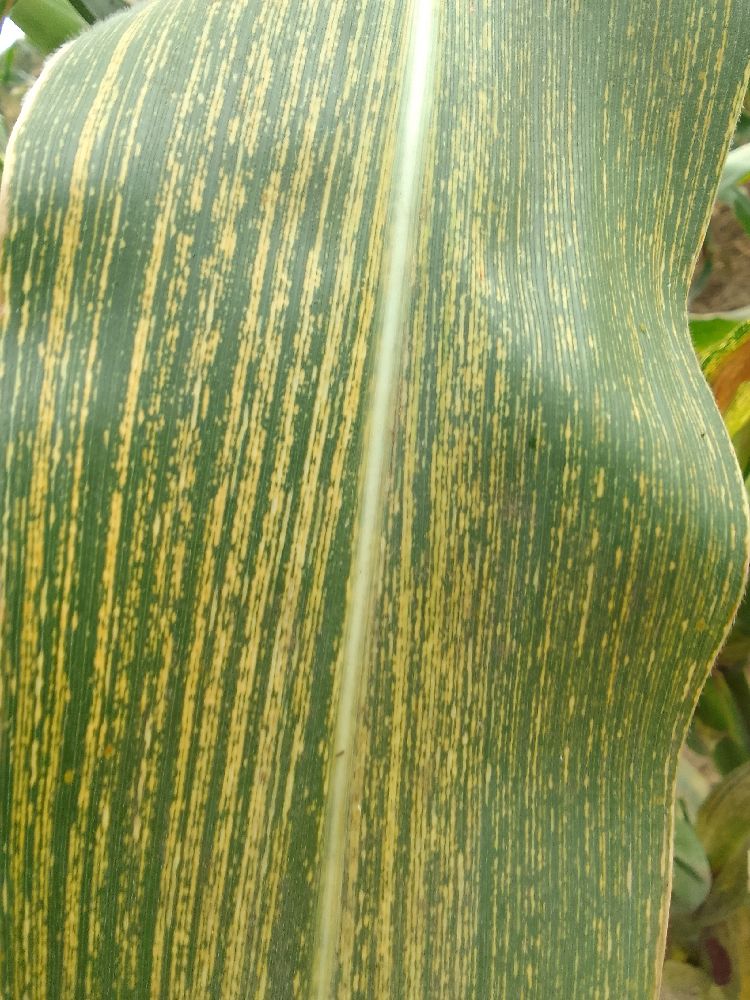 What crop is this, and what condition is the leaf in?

maize, maize streak virus
